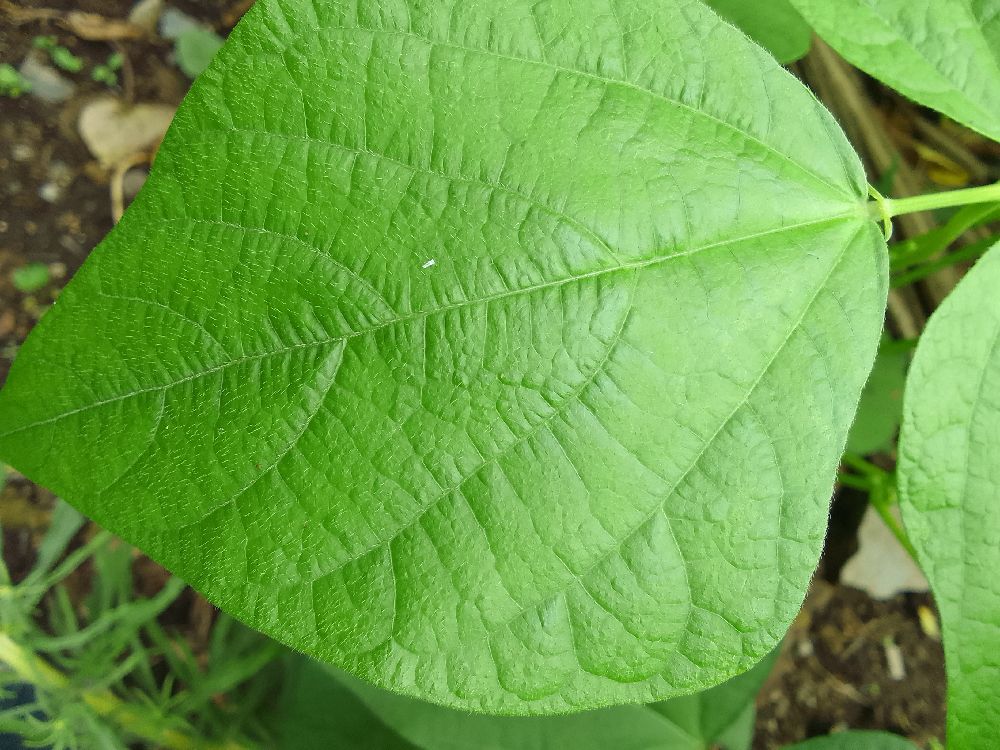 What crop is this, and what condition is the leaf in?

common bean, healthy
